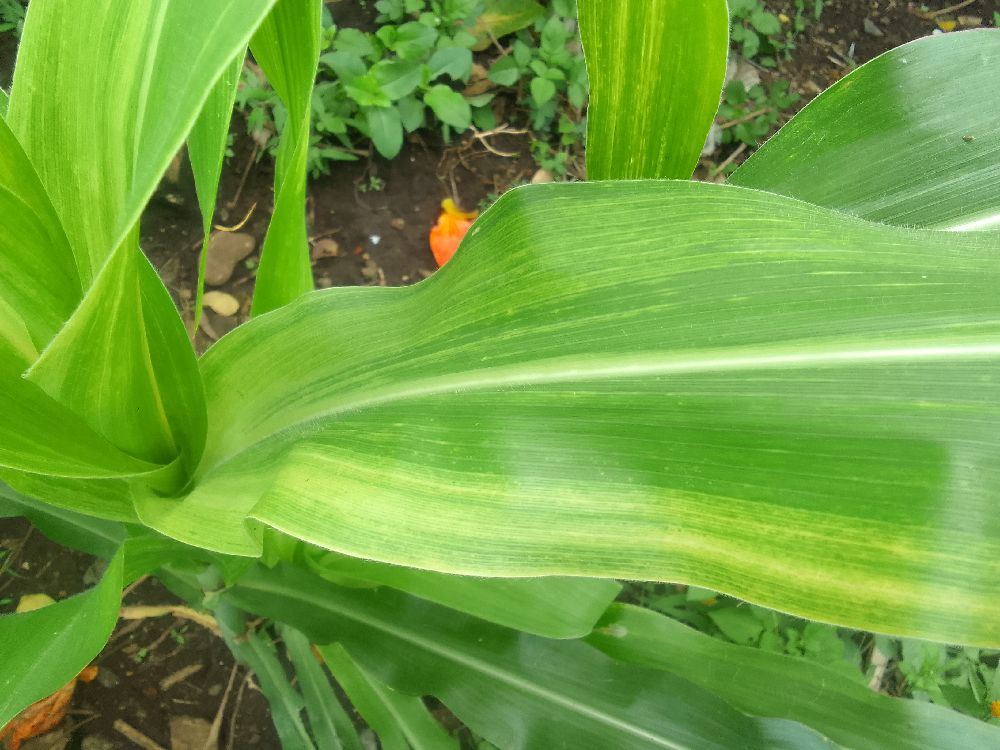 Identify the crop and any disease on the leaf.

maize, maize lethal necrosis
